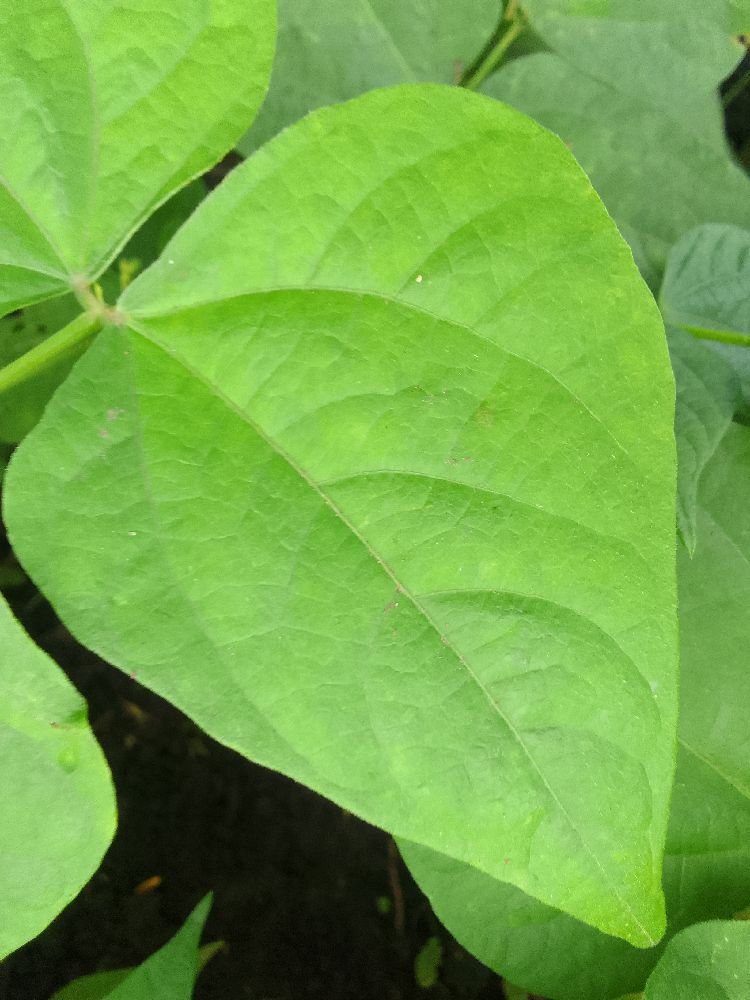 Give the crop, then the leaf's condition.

common bean, healthy
